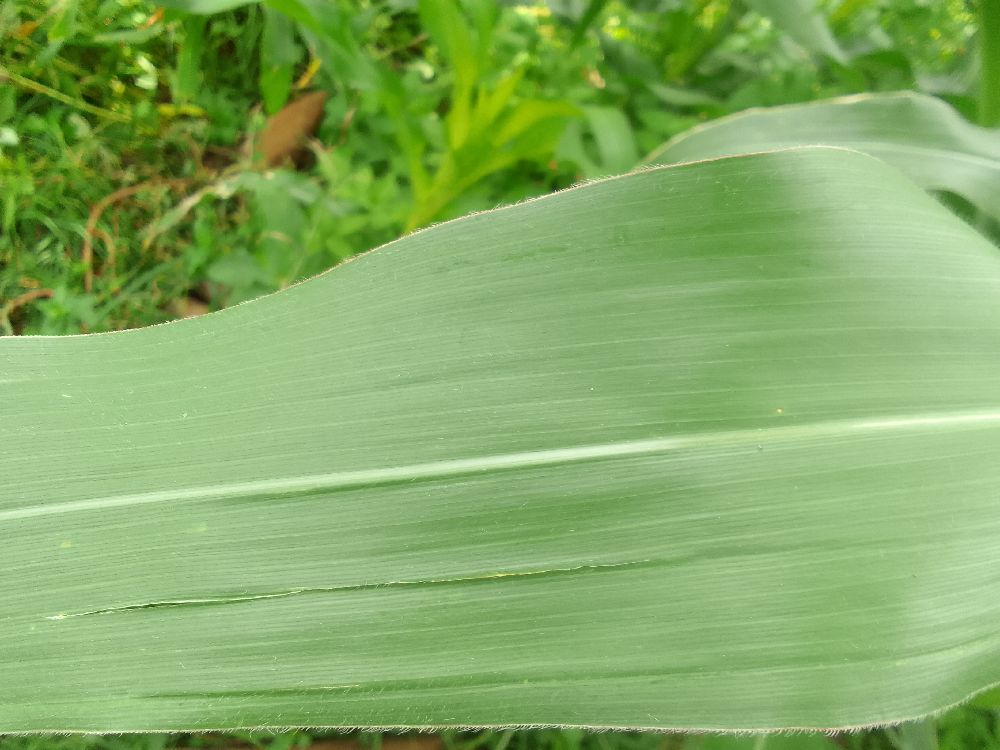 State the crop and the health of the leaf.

maize, healthy
